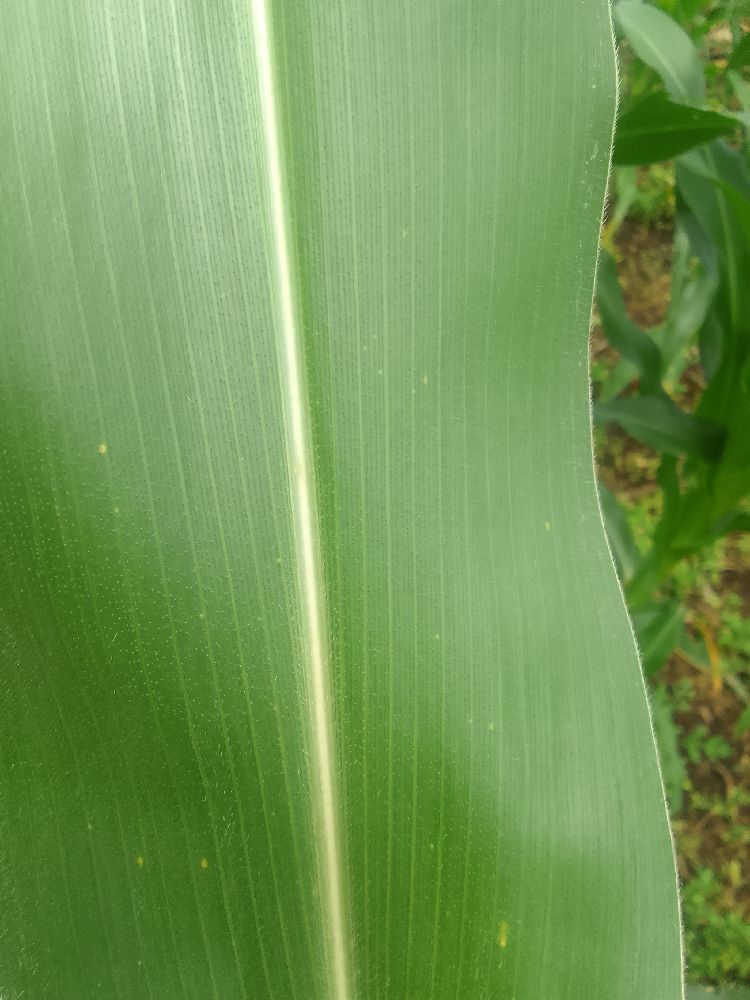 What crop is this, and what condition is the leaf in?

maize, healthy
